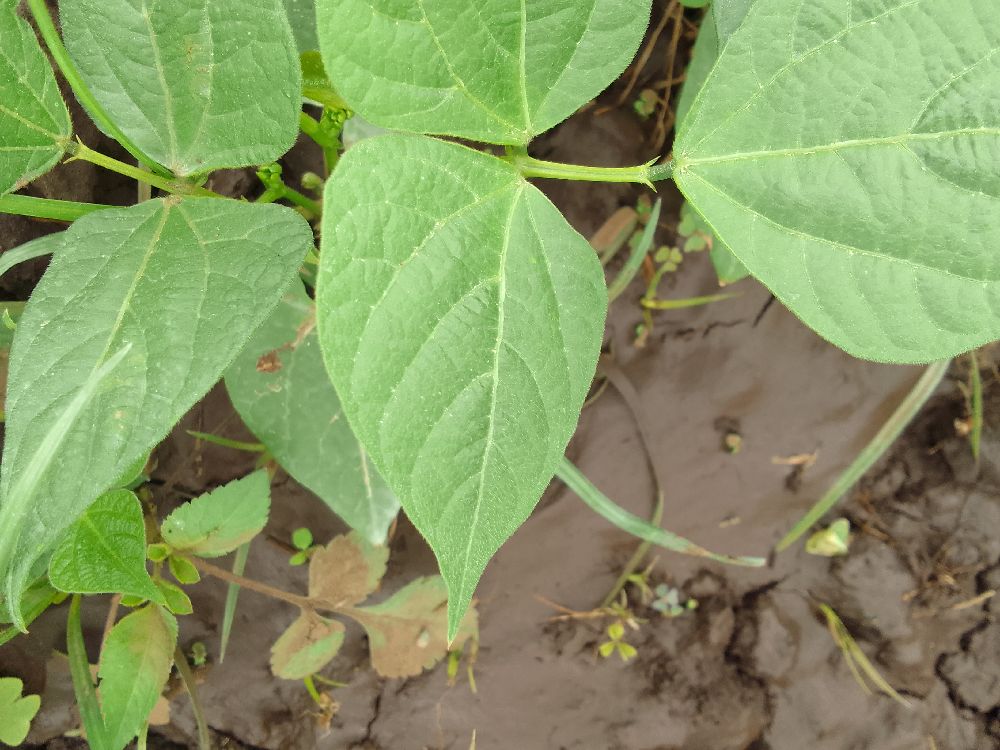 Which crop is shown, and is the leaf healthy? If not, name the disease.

common bean, healthy
